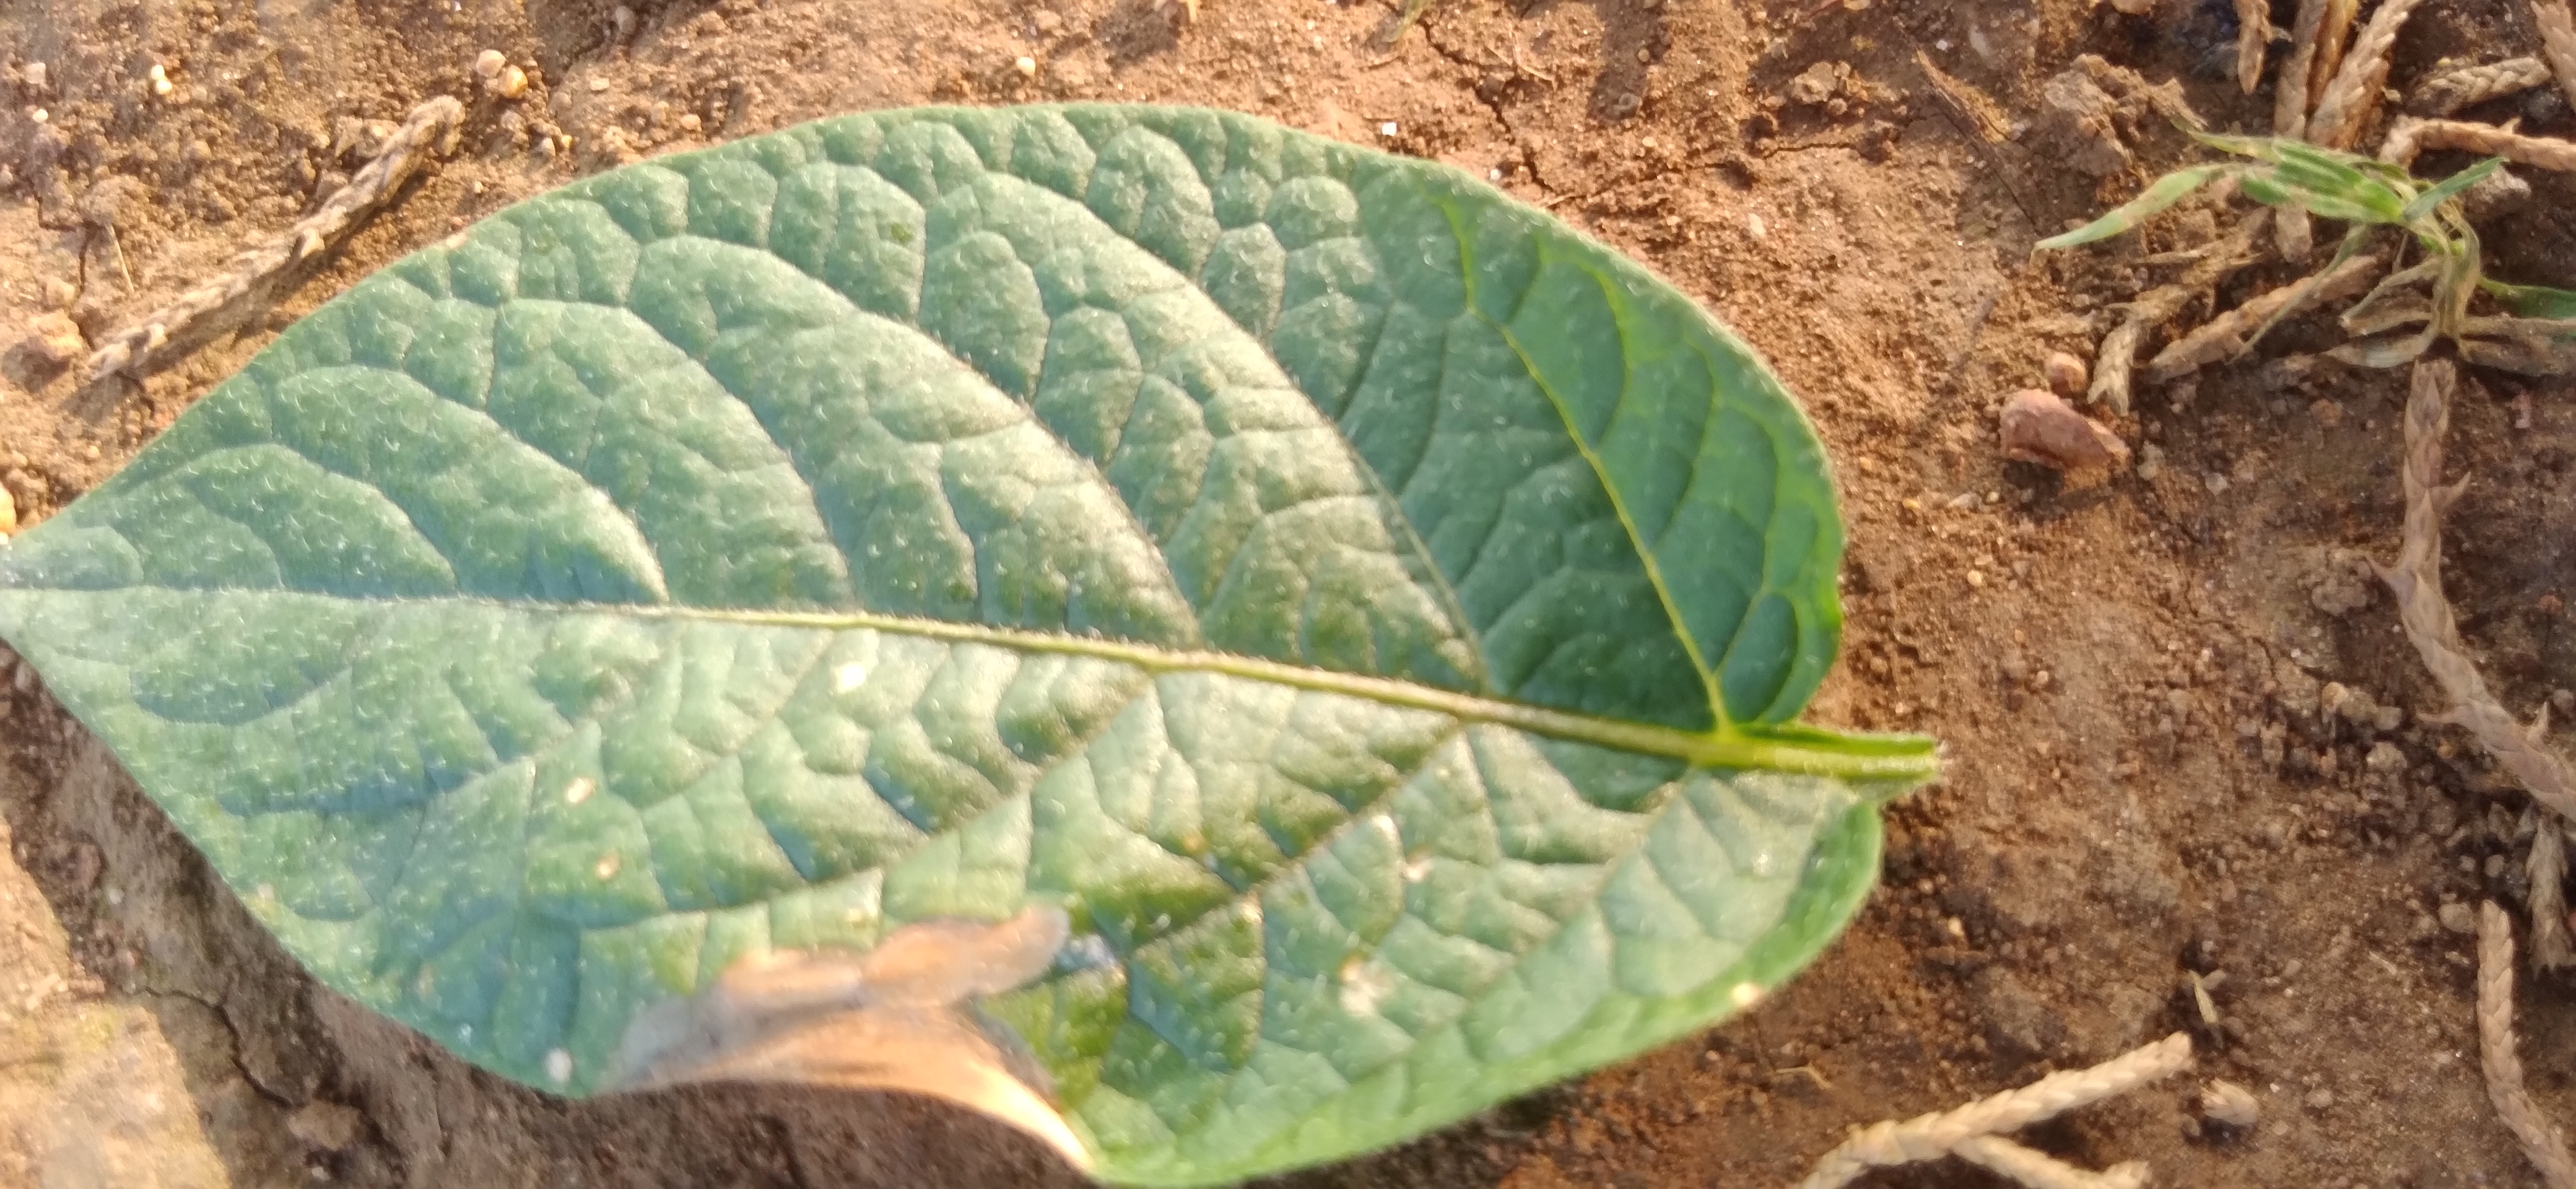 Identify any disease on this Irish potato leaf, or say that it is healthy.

early blight
